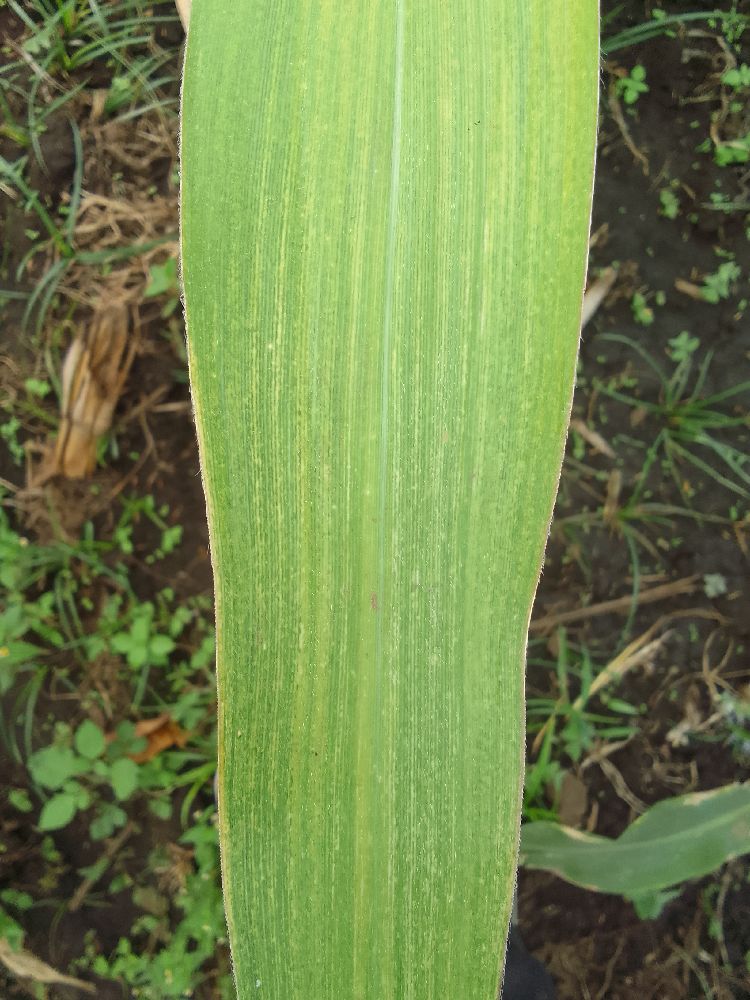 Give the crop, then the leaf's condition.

maize, maize lethal necrosis
